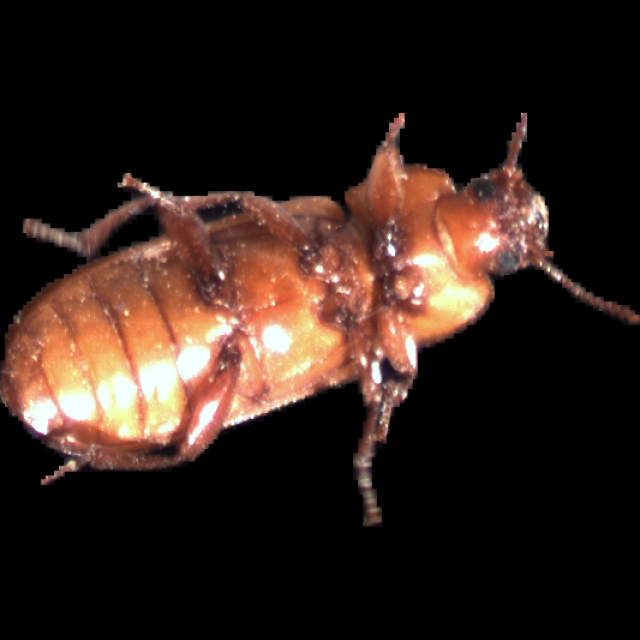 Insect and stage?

mealworm beetle
